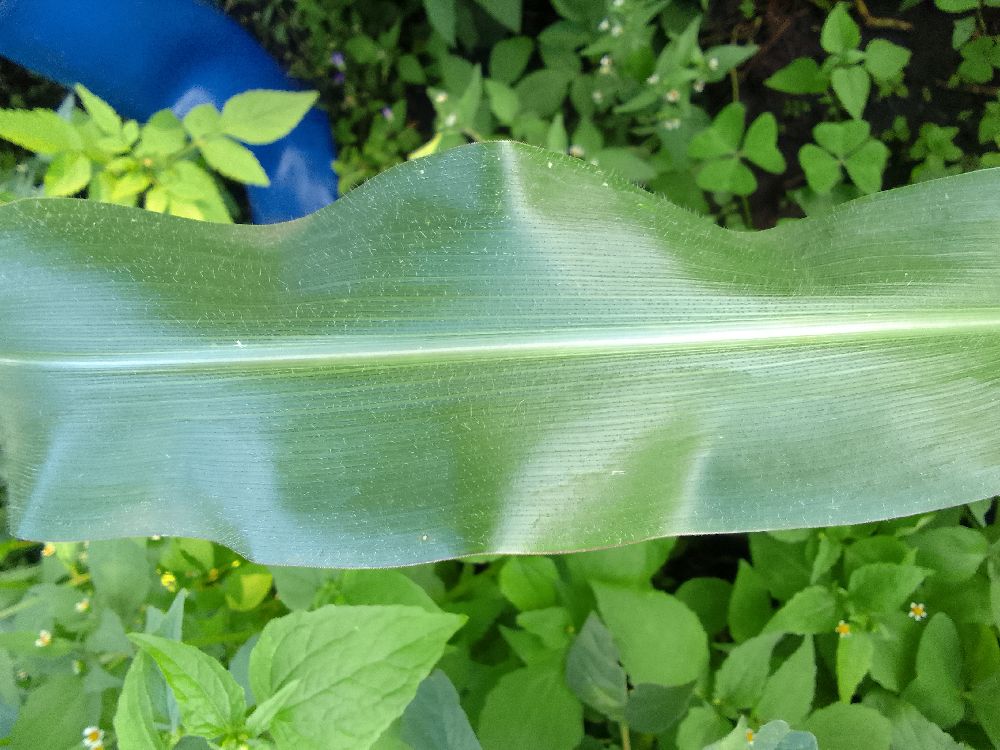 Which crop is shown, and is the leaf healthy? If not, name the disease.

maize, healthy
